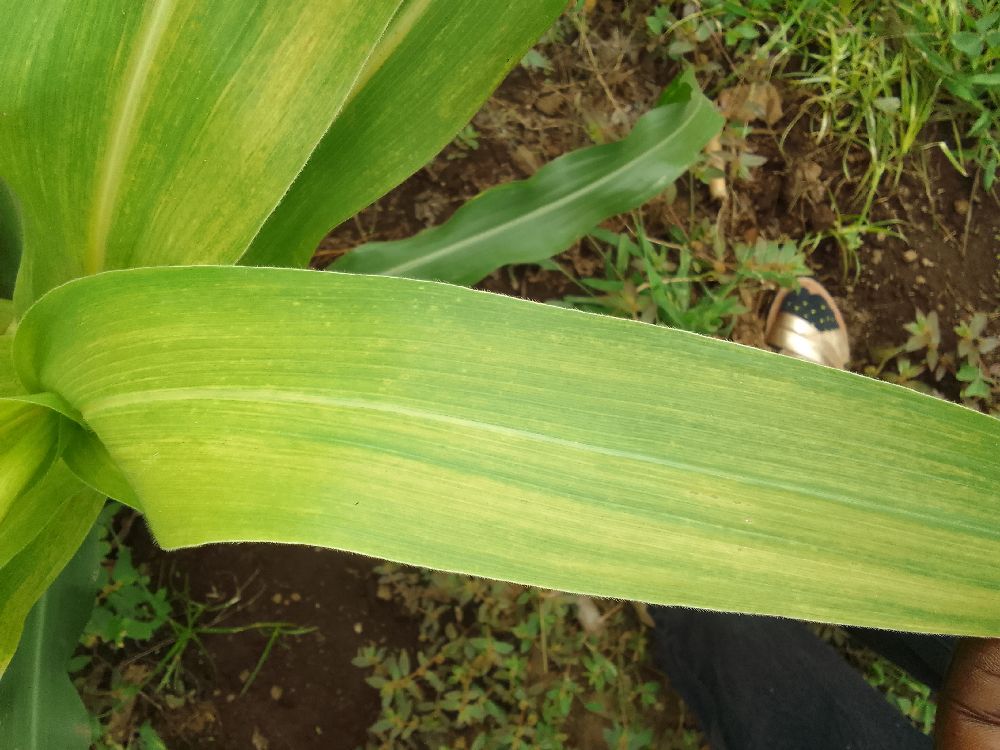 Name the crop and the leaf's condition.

maize, maize lethal necrosis
